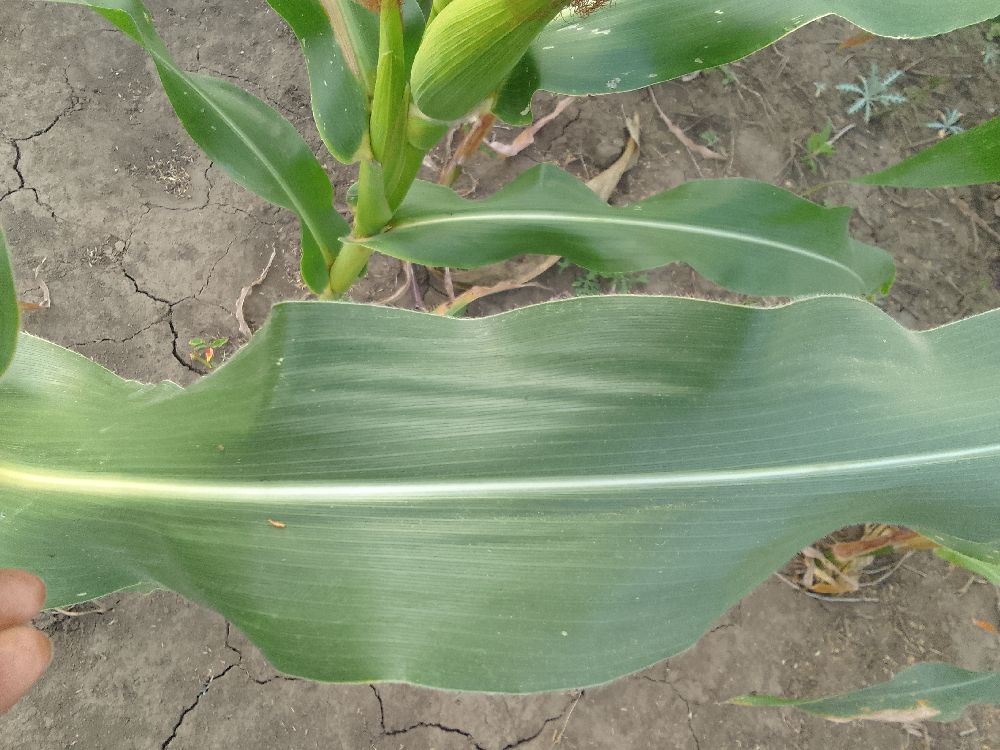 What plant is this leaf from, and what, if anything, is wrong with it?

maize, healthy
